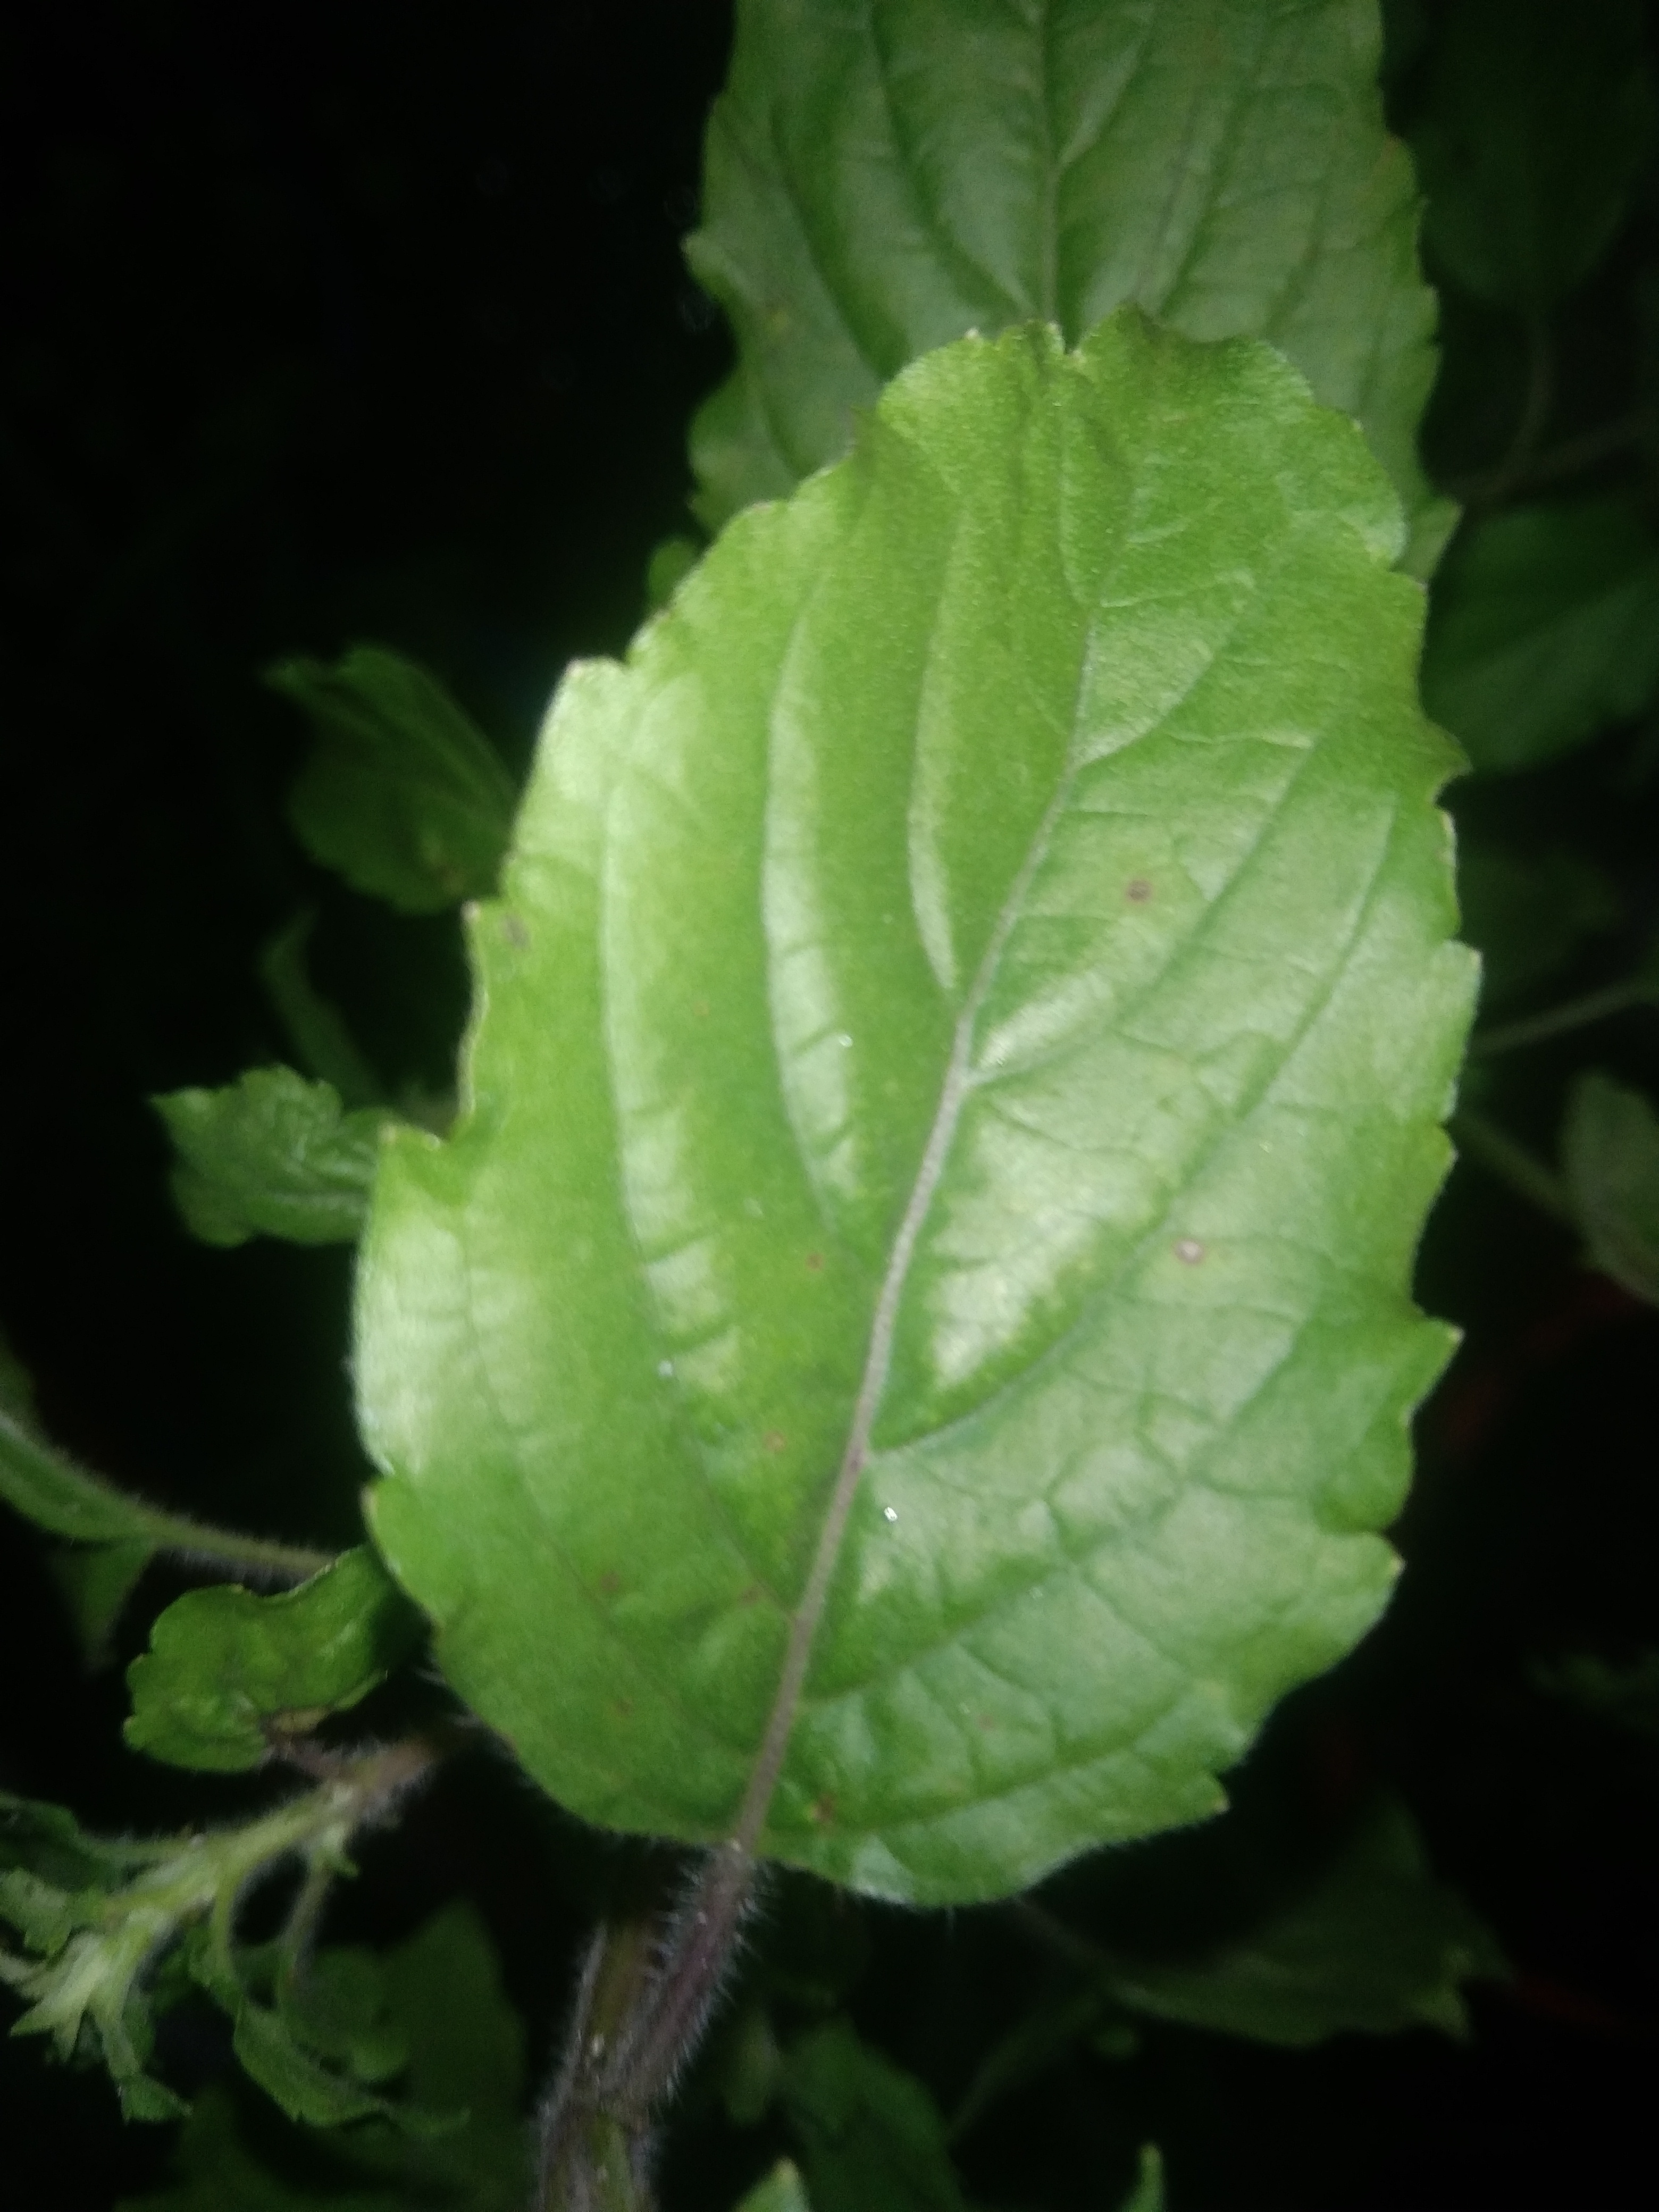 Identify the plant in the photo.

tulshi
